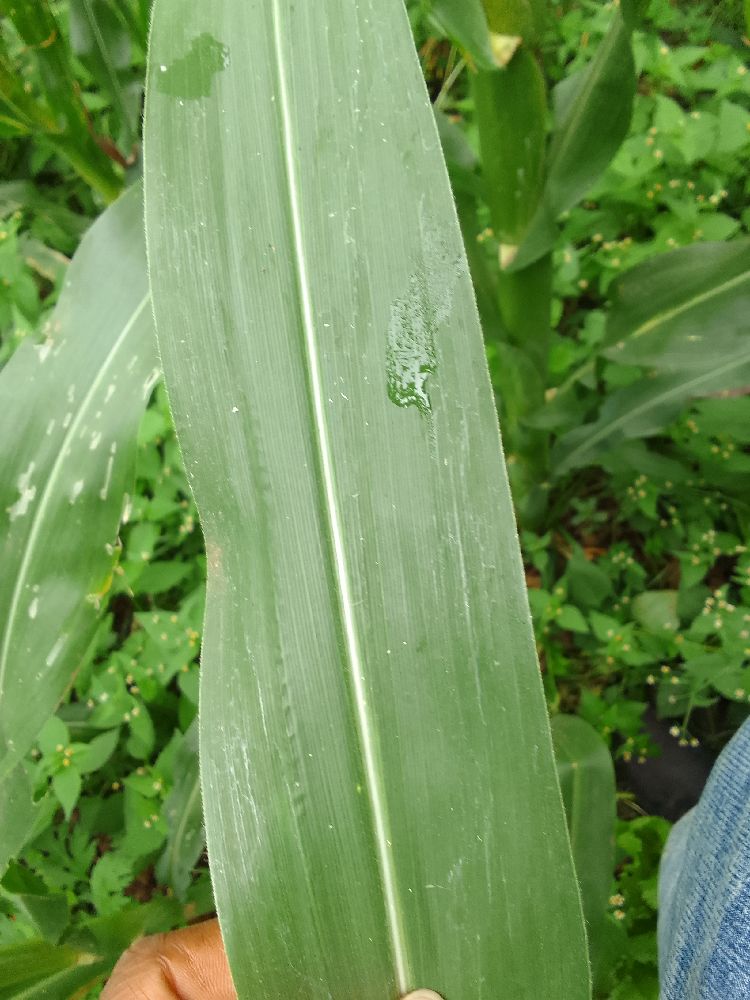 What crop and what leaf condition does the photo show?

maize, healthy
